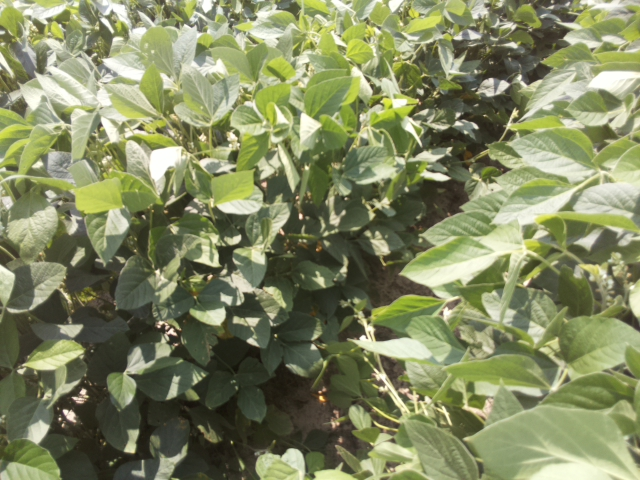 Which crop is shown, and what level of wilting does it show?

soybean, leaves with no wilting
